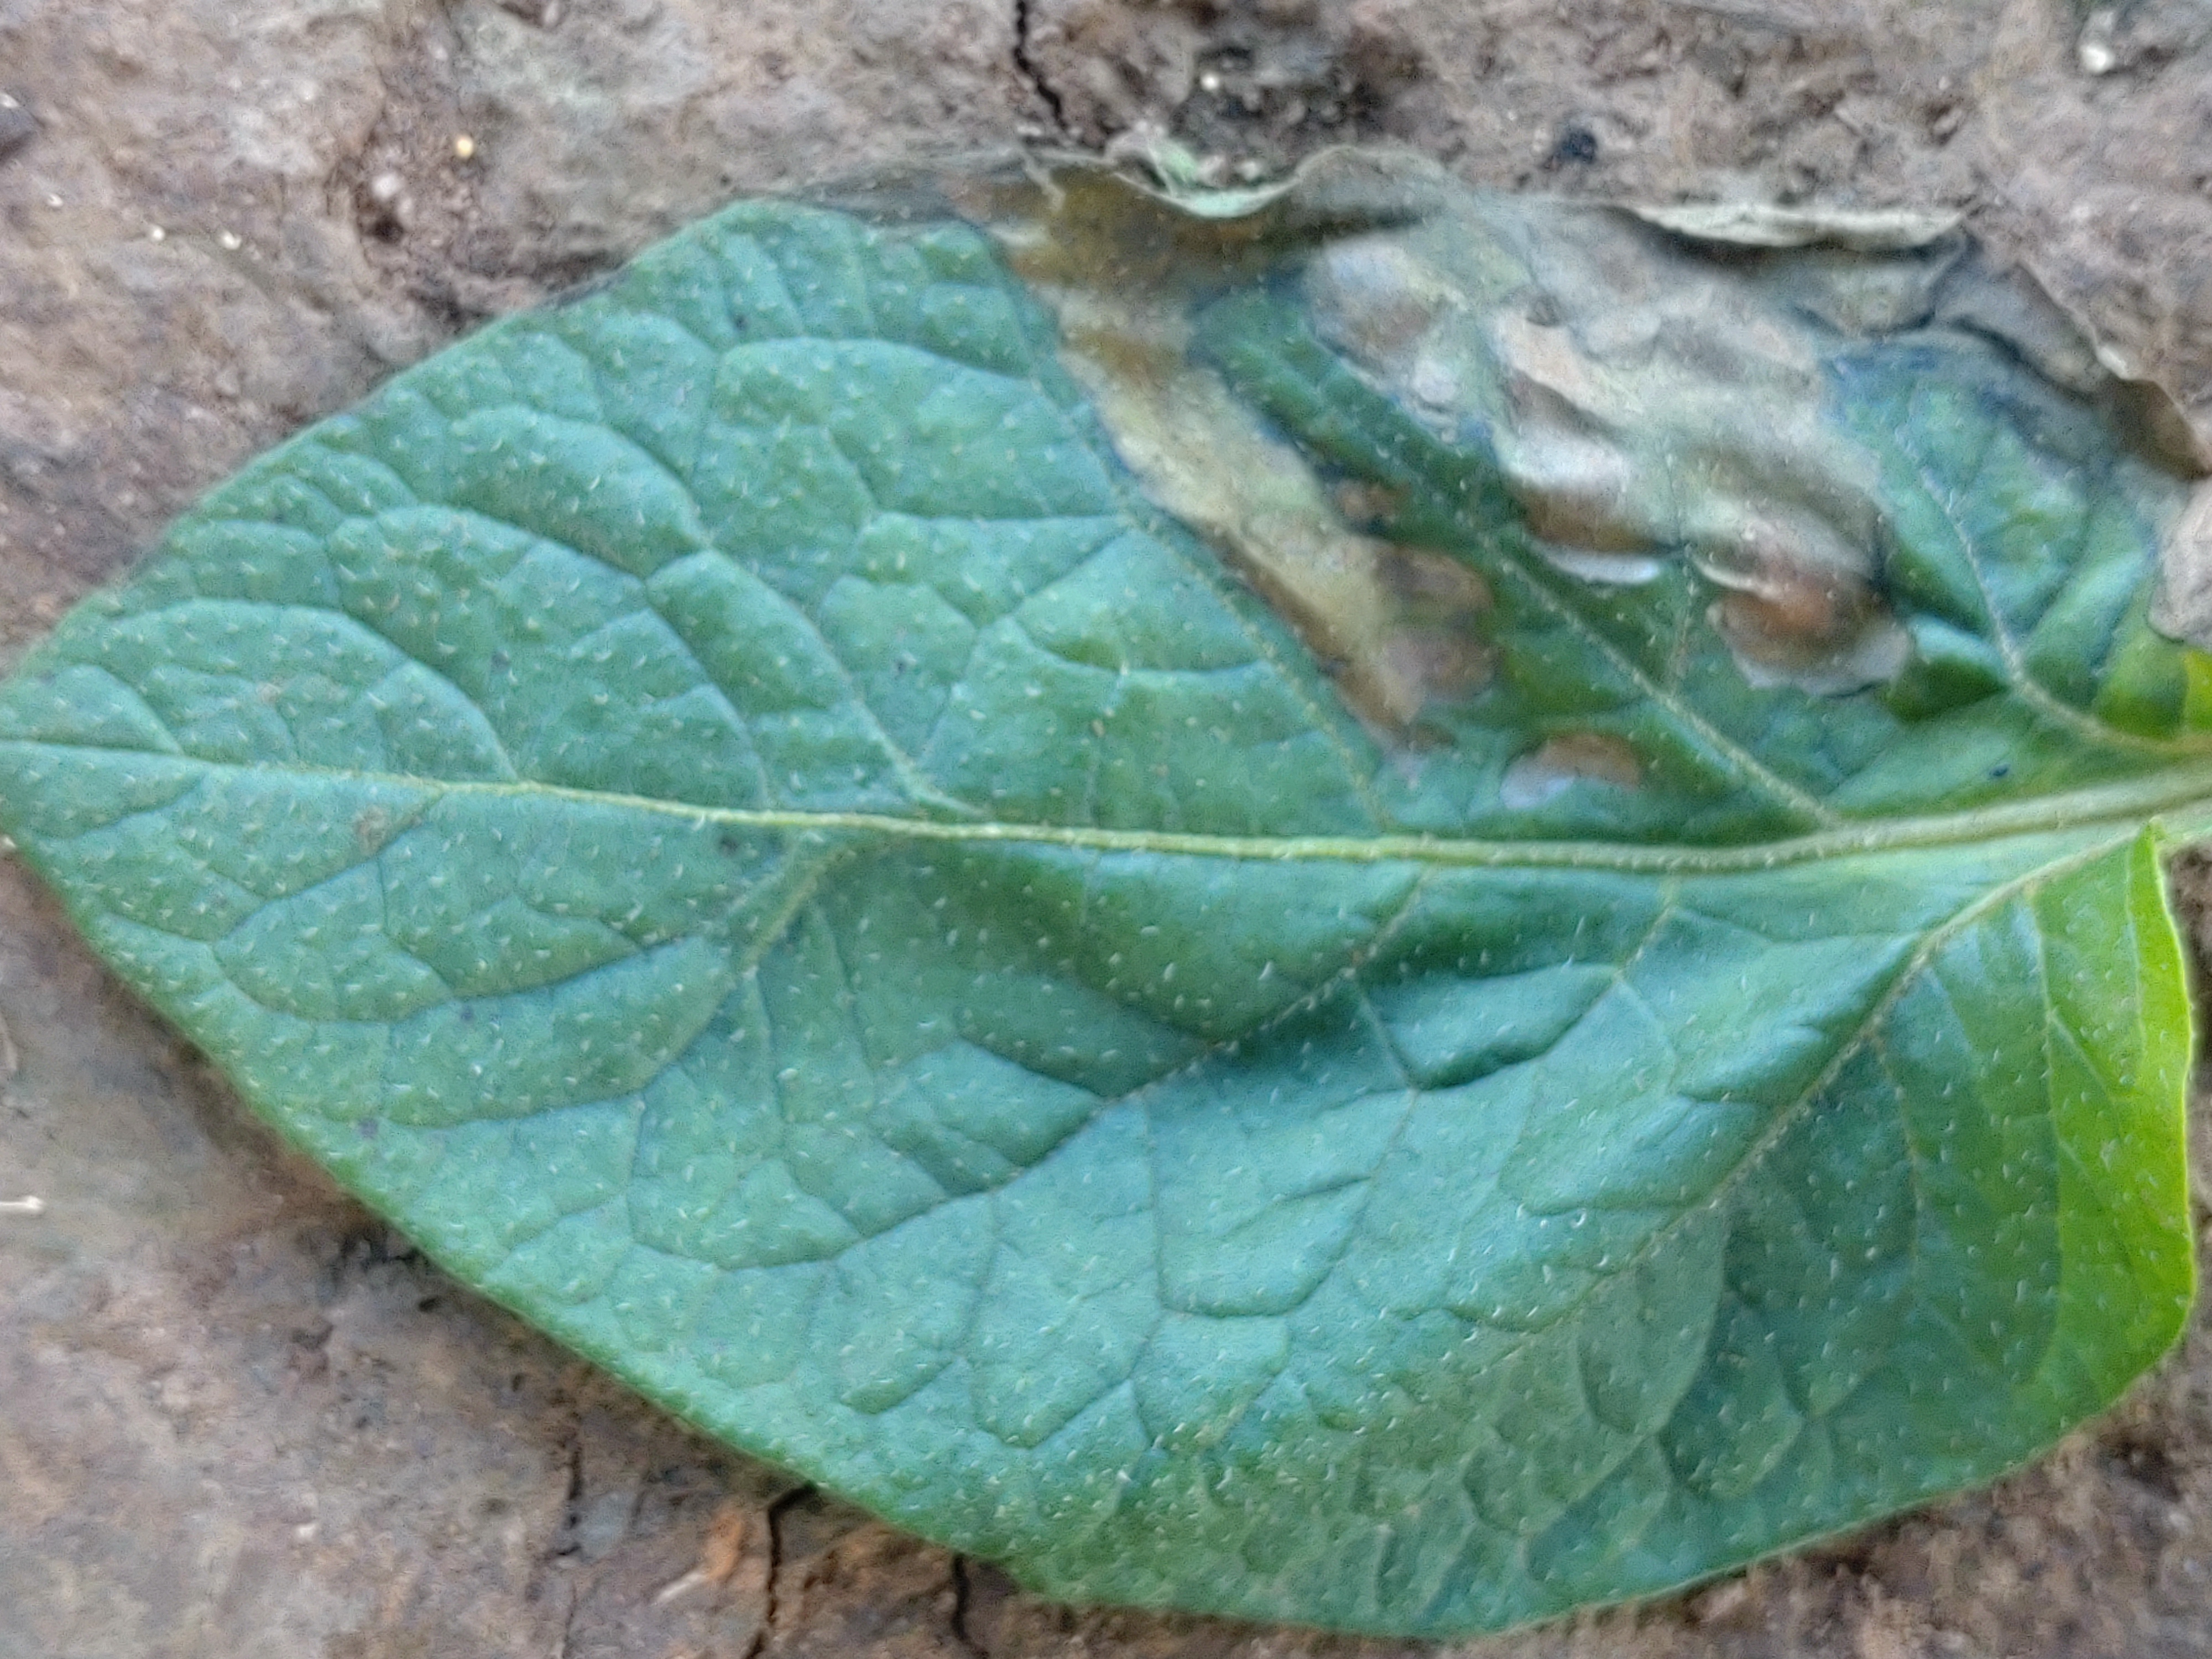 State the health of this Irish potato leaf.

early blight
